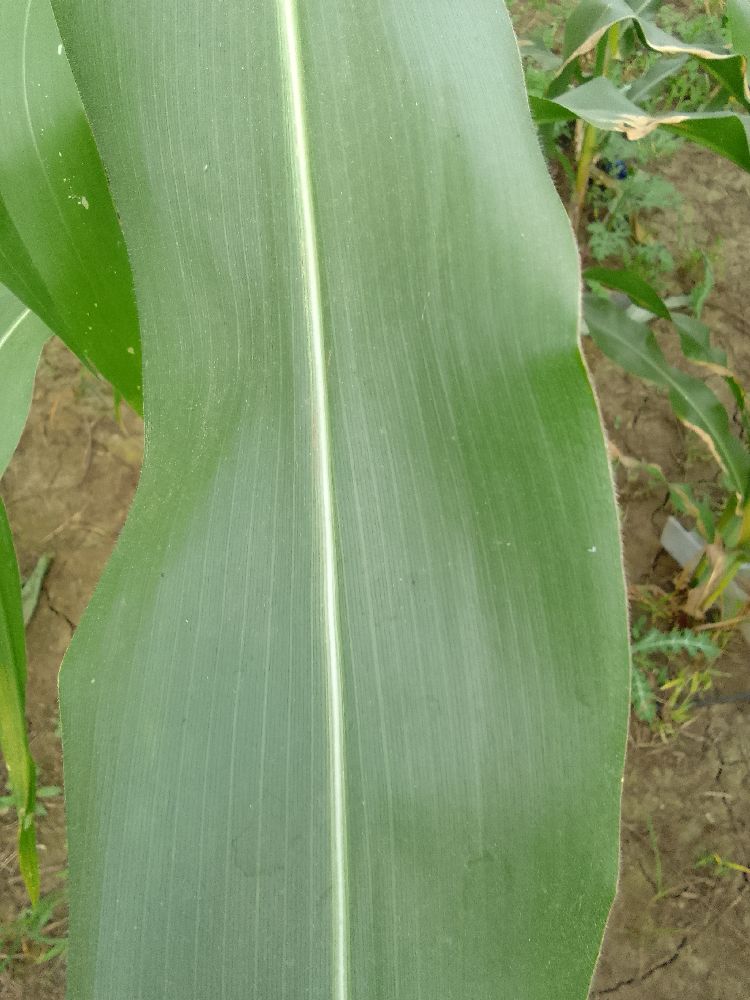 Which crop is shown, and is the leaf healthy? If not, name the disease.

maize, healthy
